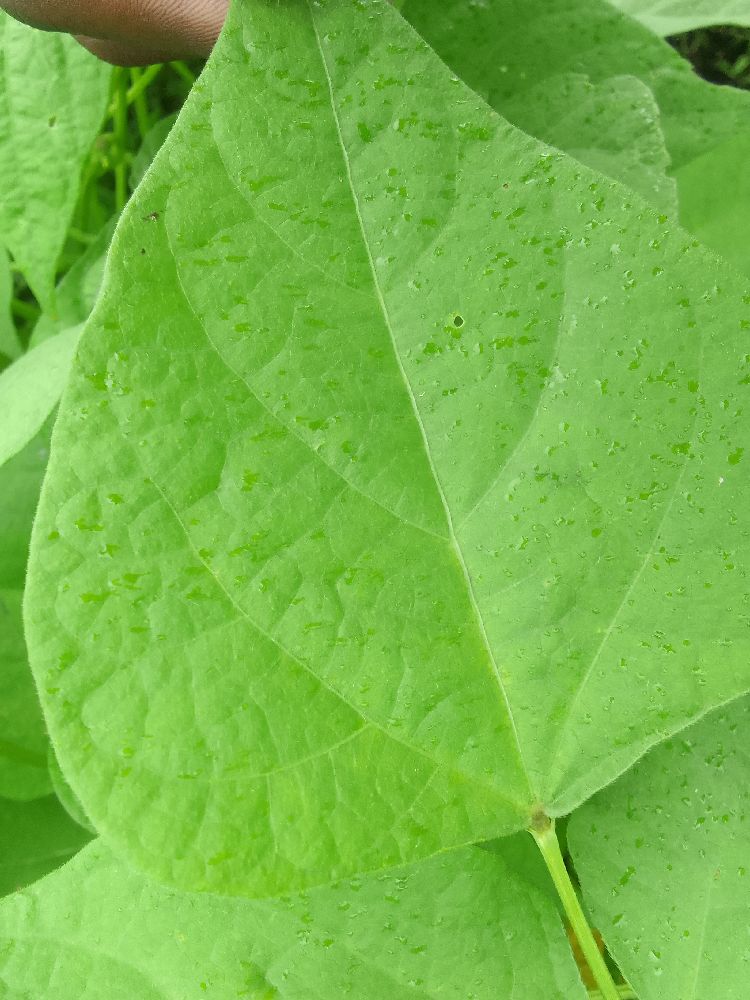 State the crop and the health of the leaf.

common bean, healthy
